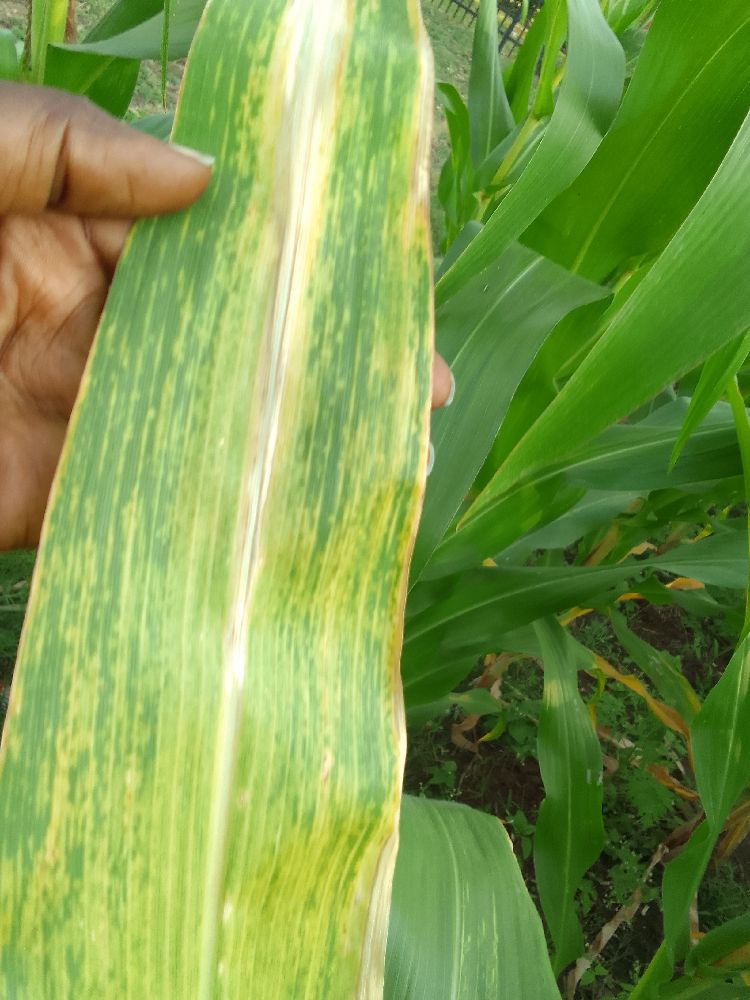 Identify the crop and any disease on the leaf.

maize, maize lethal necrosis
